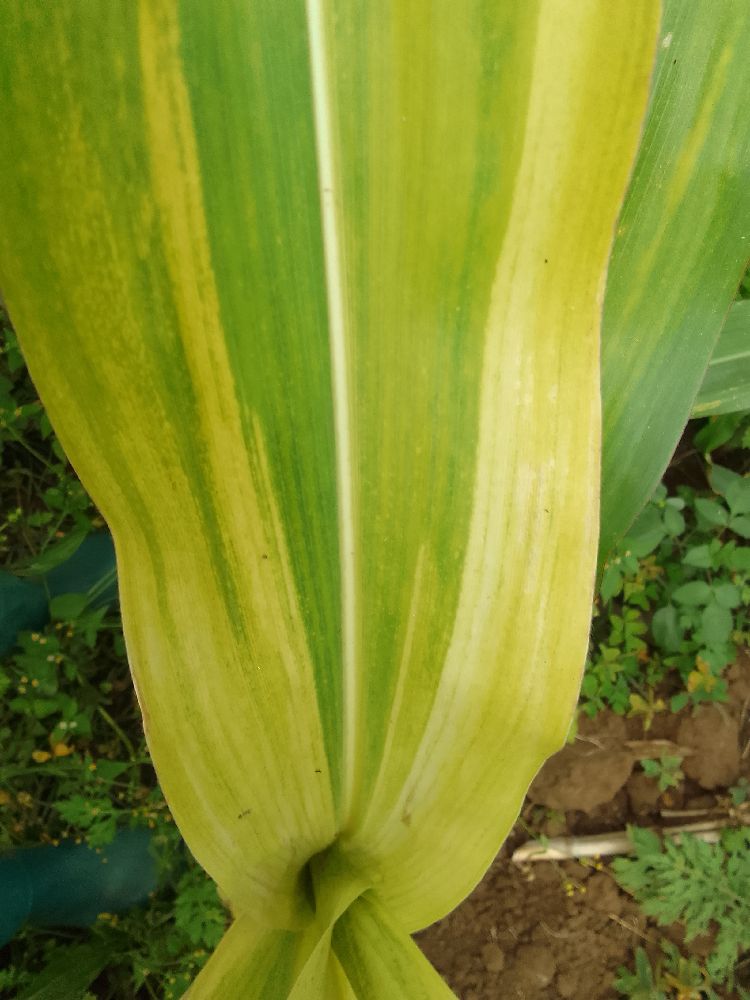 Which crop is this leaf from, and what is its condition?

maize, maize lethal necrosis
